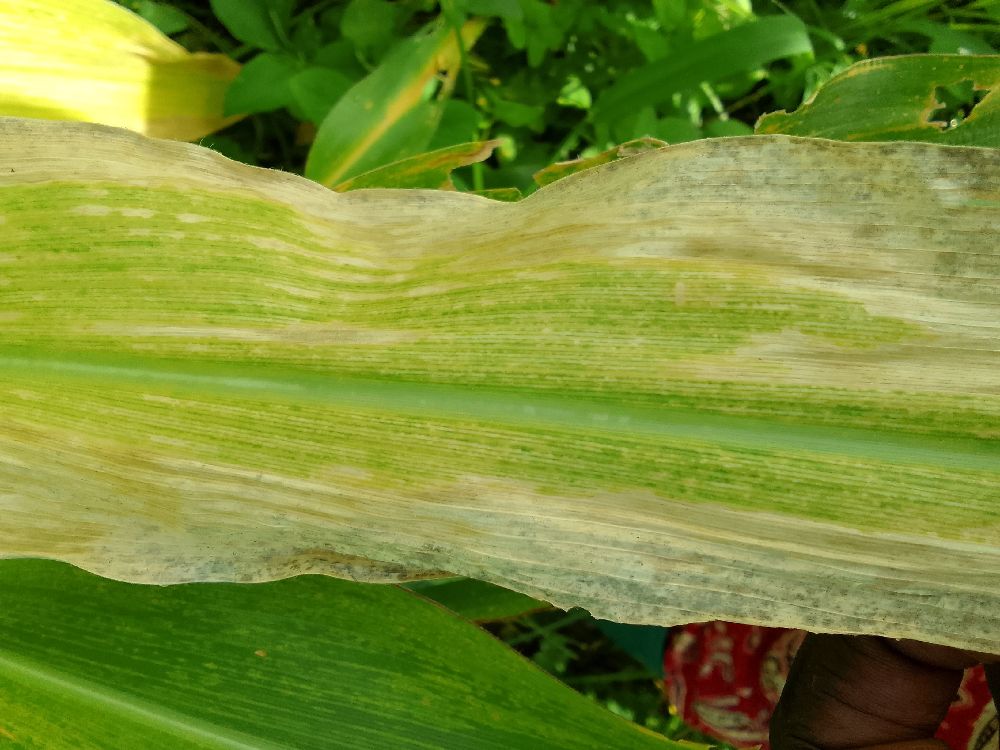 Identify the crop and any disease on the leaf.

maize, maize lethal necrosis
